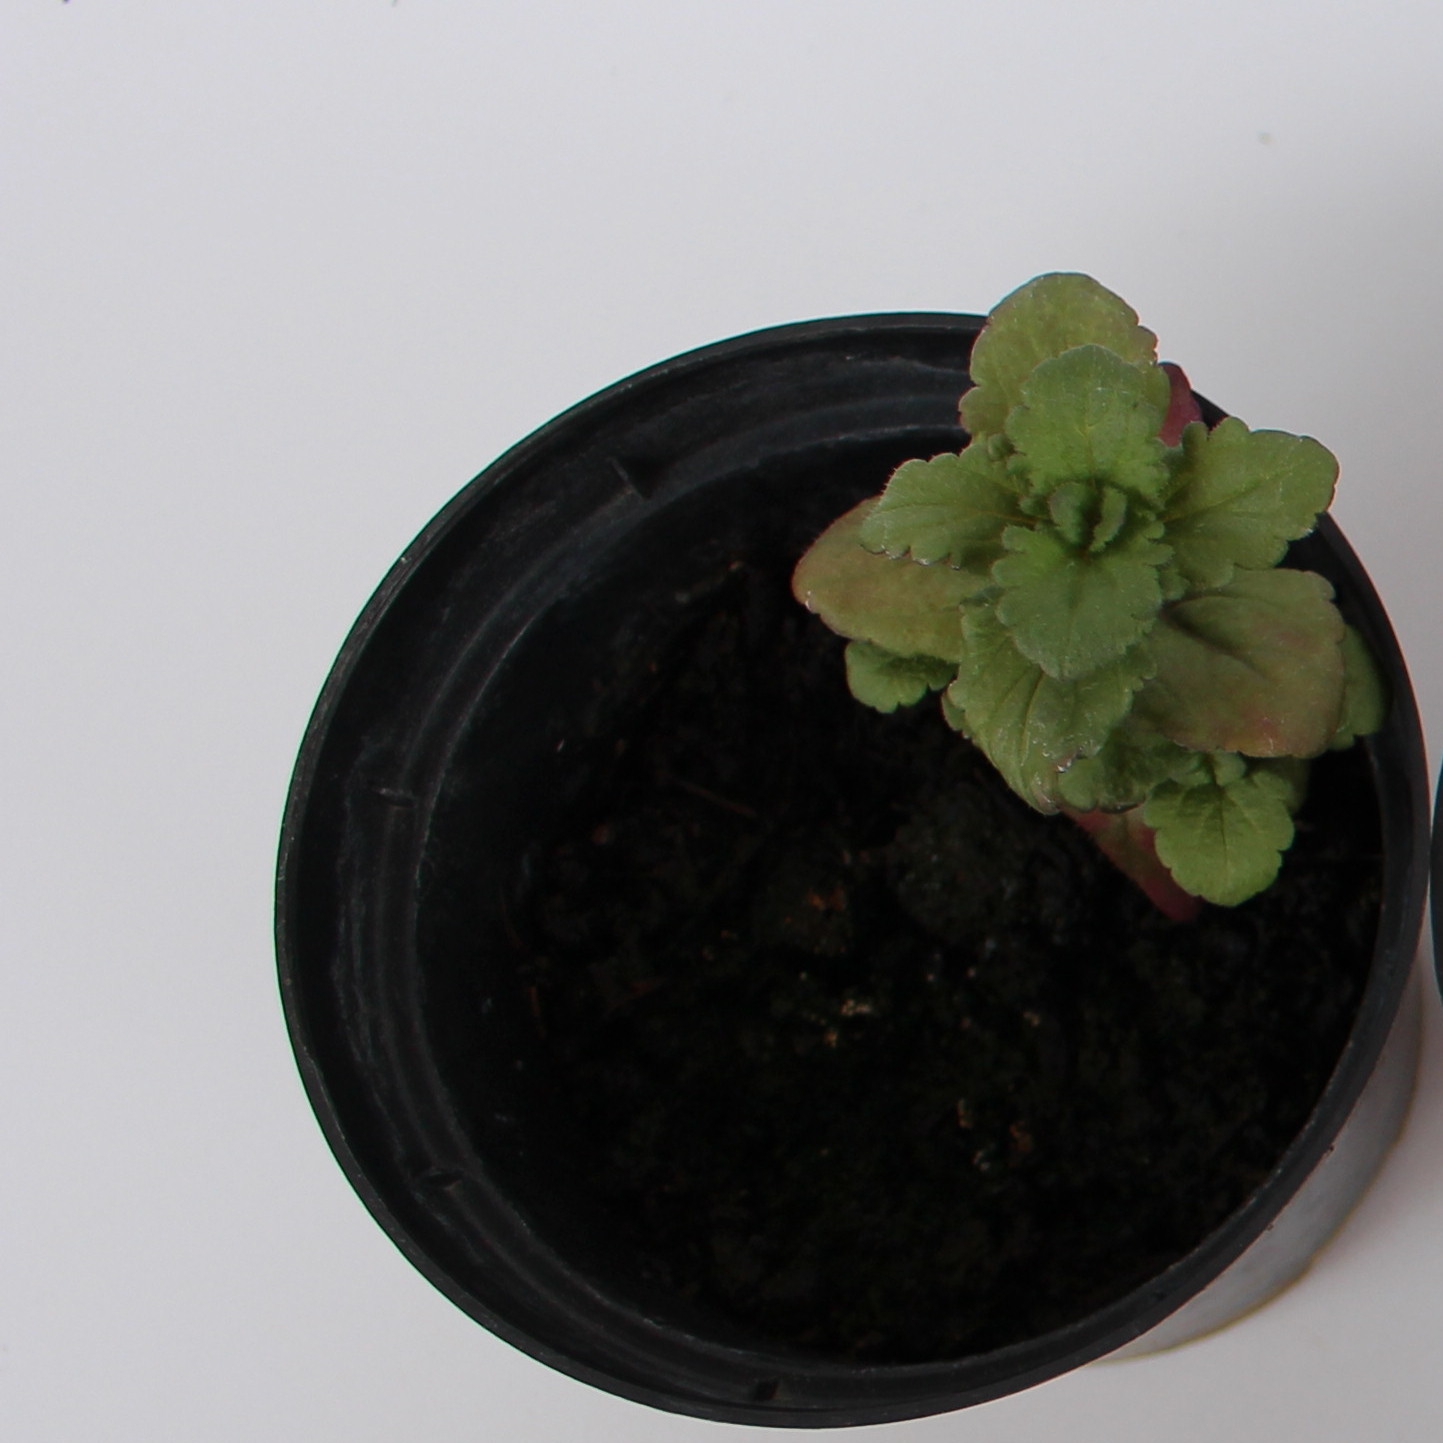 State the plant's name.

Veronica persica
